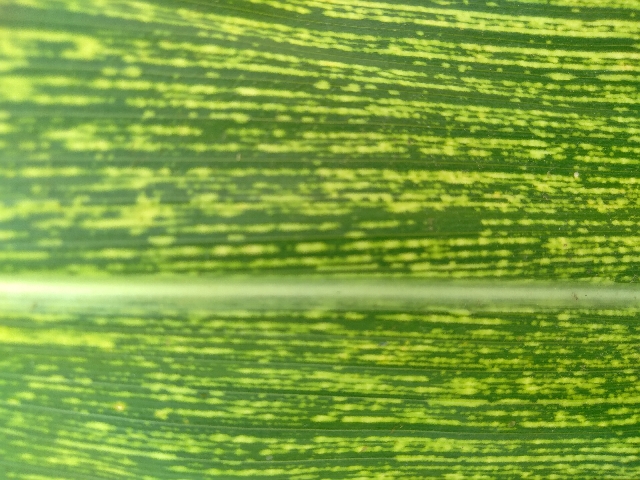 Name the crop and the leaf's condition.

maize, maize streak virus
